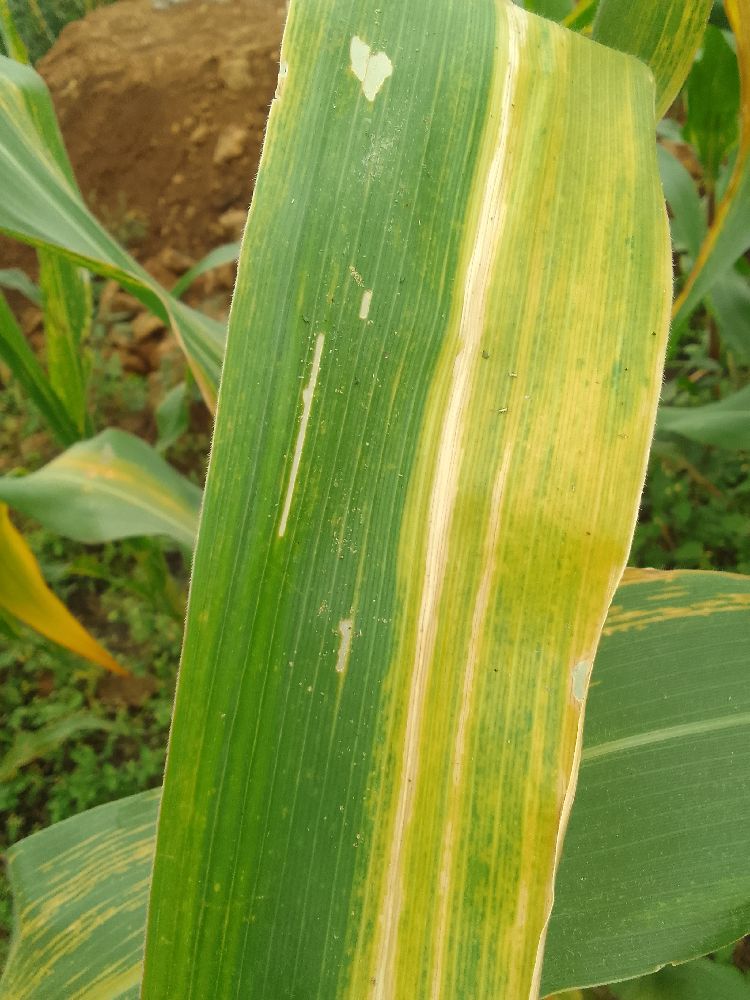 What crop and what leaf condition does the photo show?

maize, maize lethal necrosis
